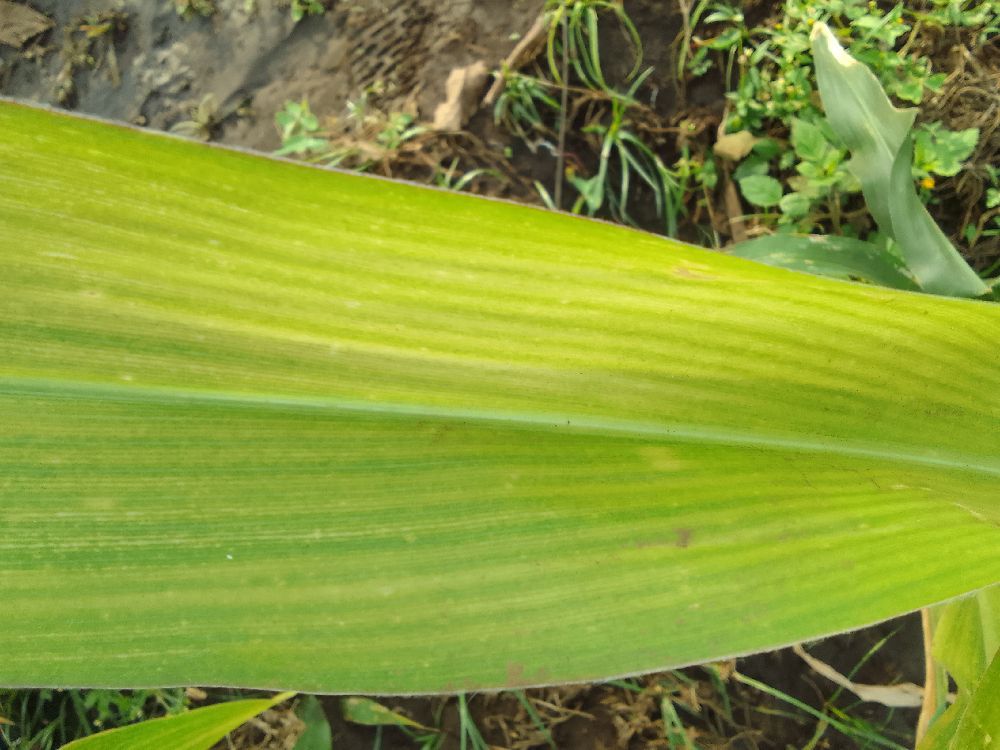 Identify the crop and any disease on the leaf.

maize, maize lethal necrosis
